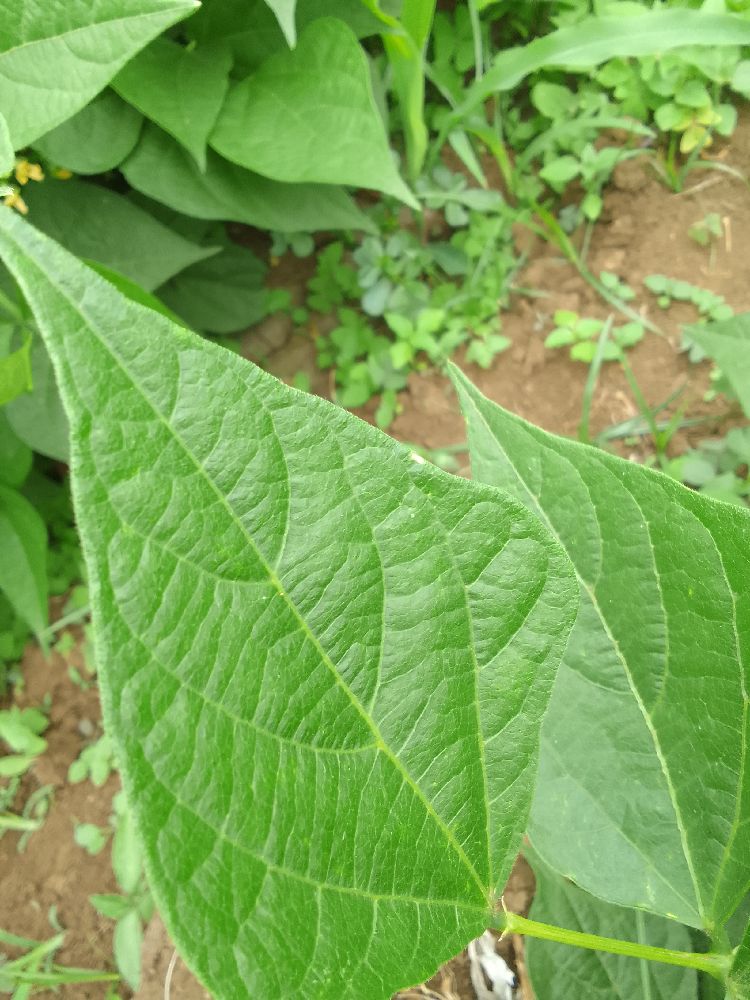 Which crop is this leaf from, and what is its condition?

common bean, healthy
